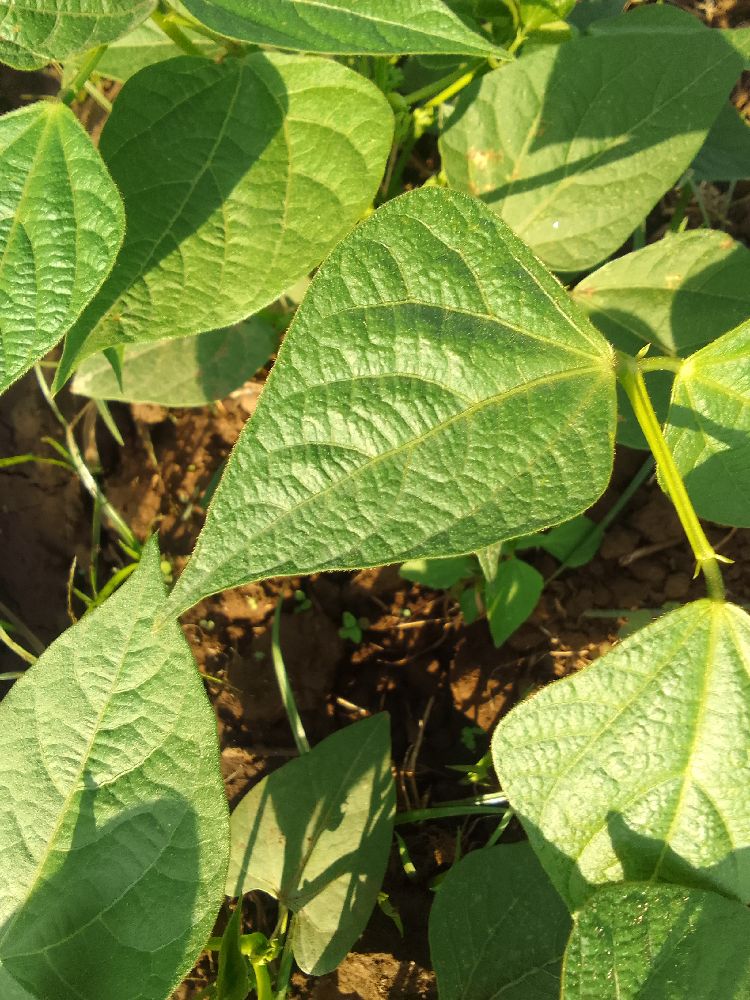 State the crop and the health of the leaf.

common bean, healthy
